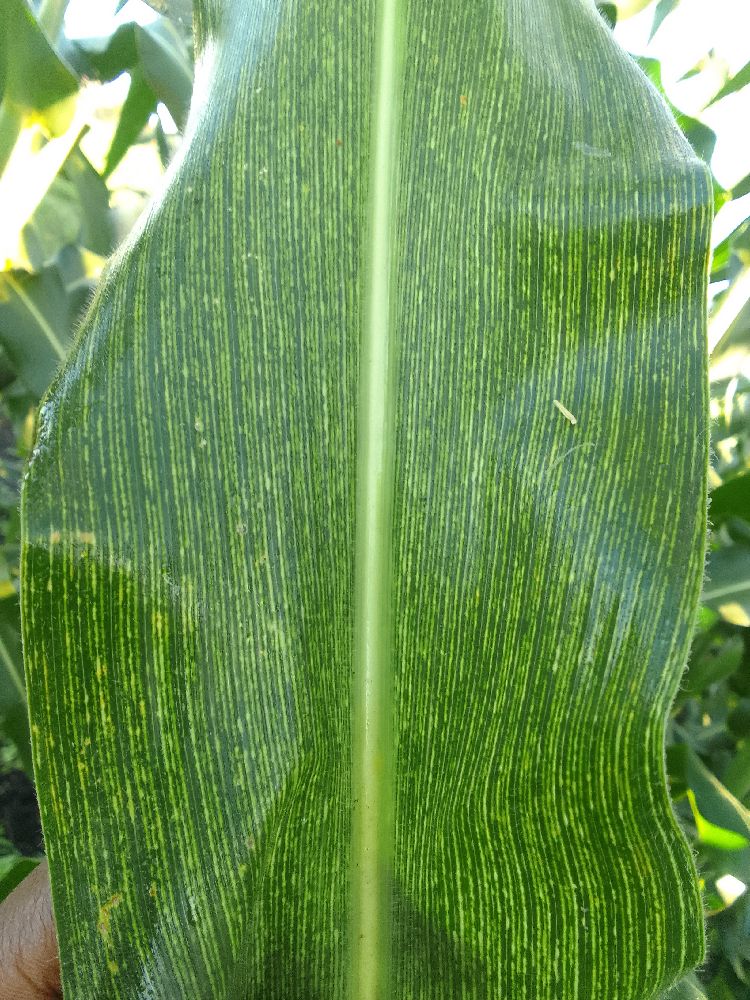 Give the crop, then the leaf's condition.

maize, maize streak virus
